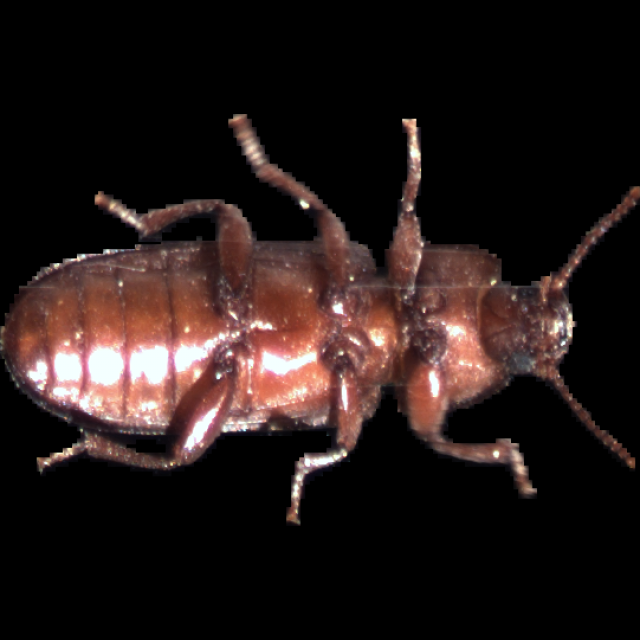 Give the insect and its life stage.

mealworm beetle
